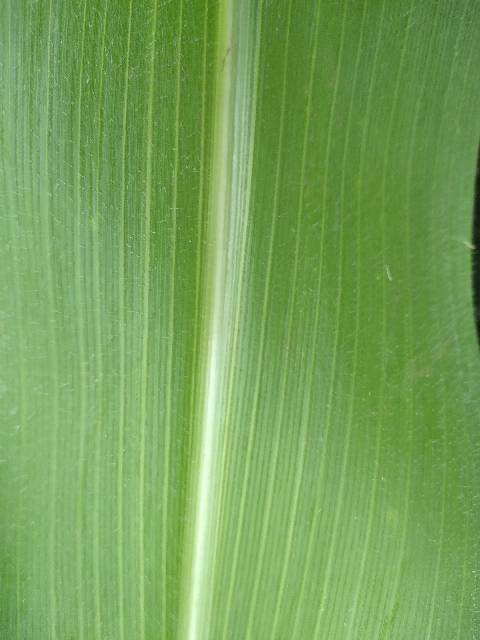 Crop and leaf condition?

maize, healthy
